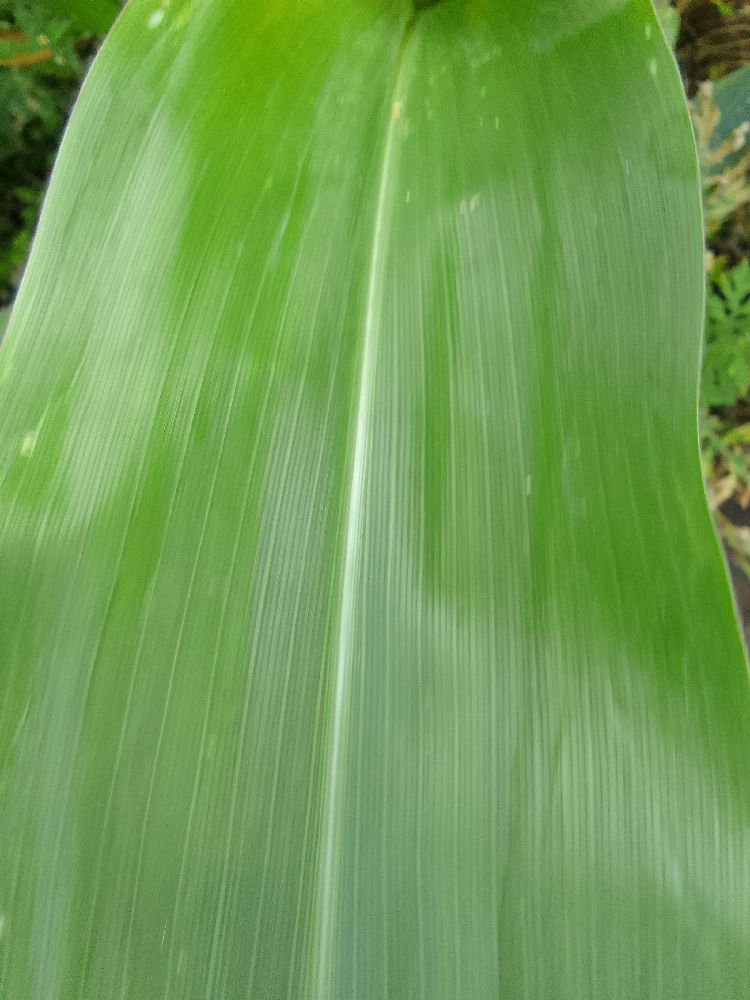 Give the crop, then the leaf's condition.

maize, healthy
